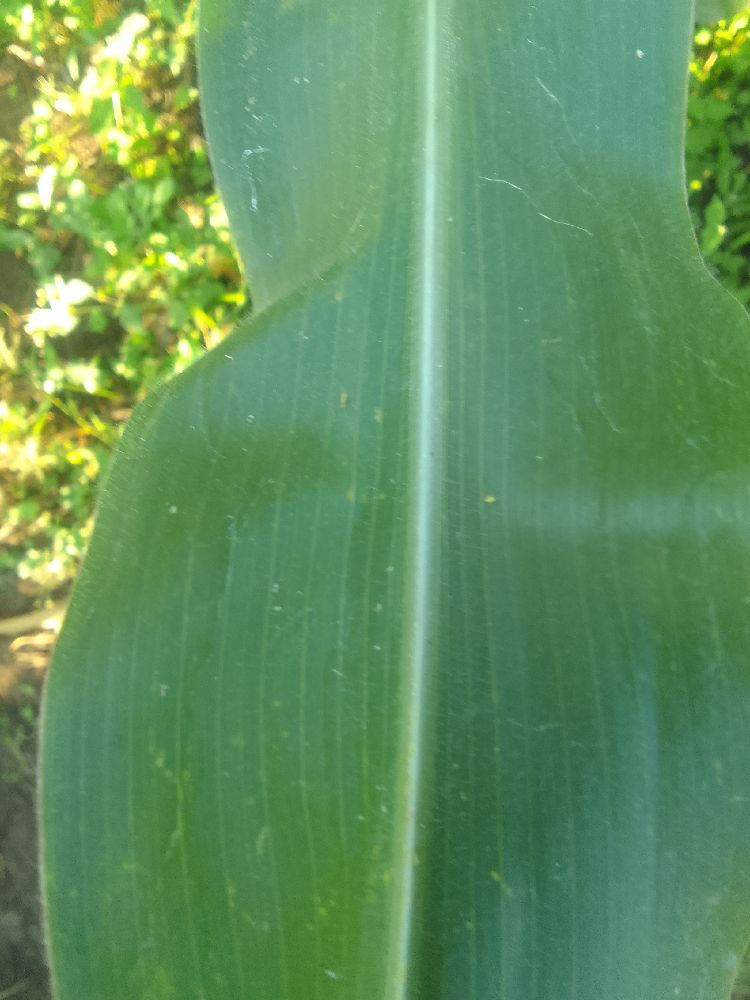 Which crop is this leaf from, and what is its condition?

maize, healthy
